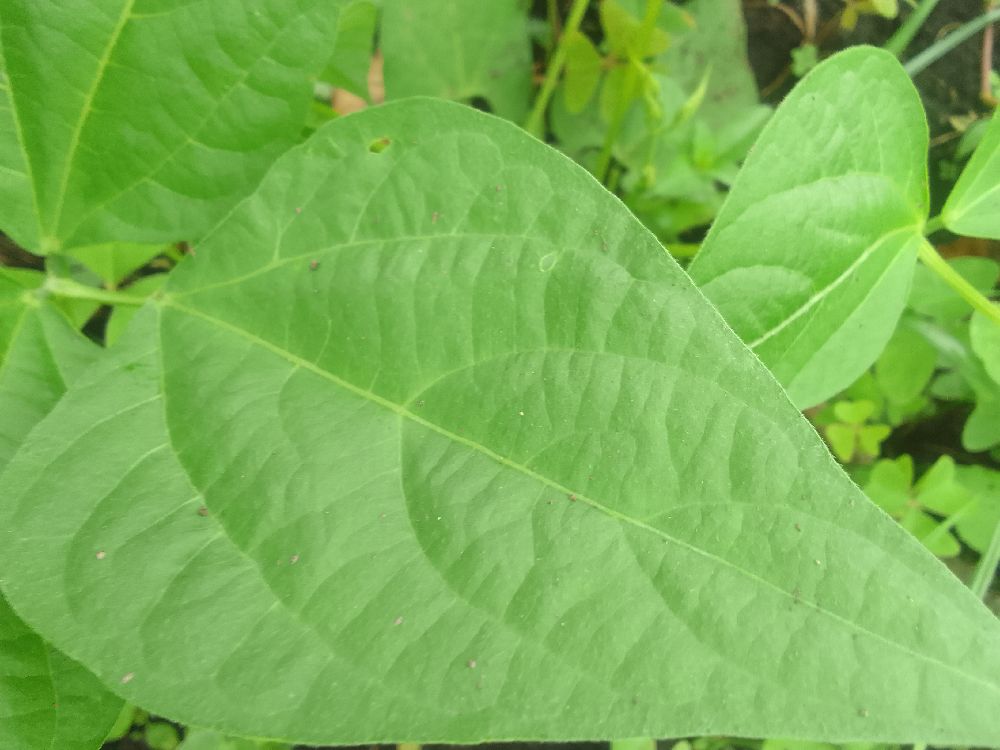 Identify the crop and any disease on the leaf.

common bean, healthy
